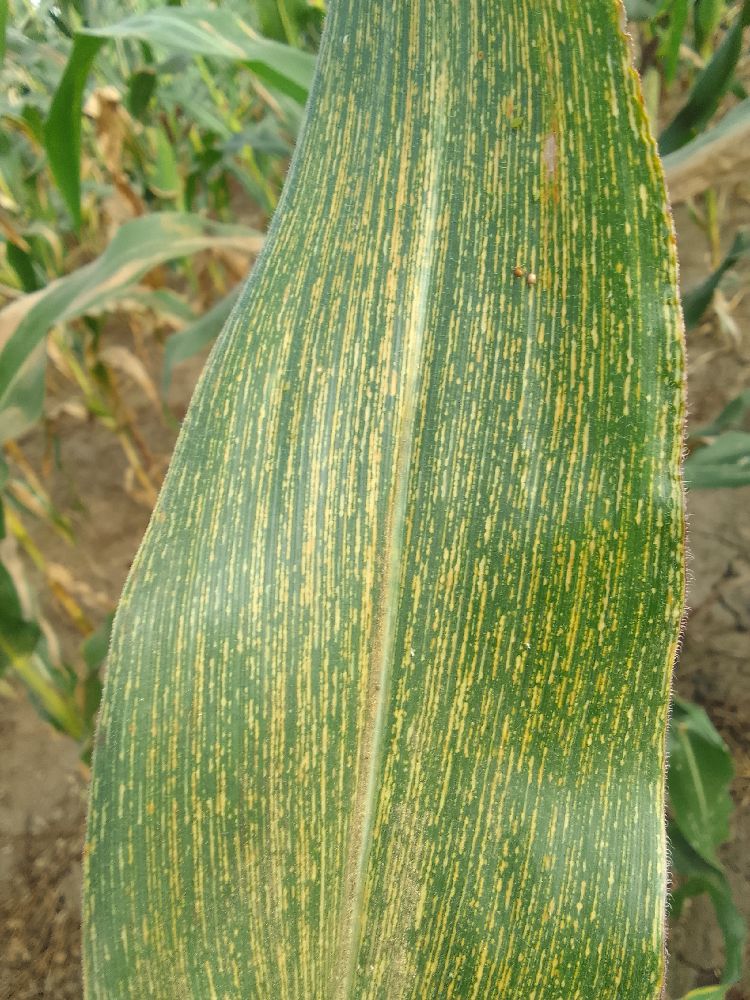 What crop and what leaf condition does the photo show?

maize, maize streak virus
